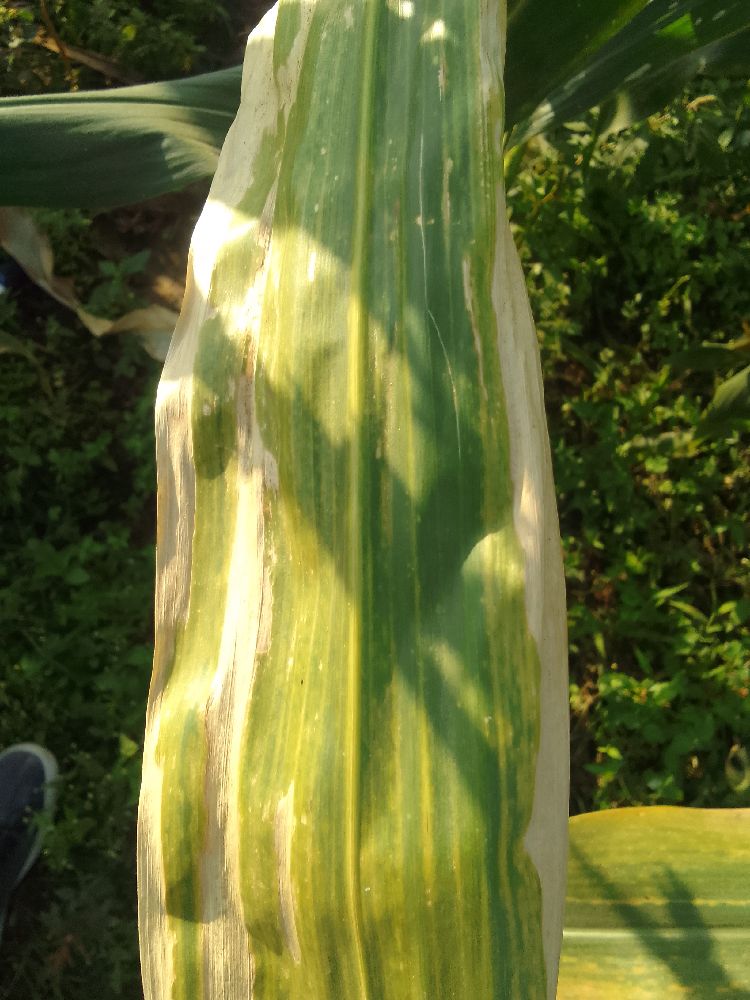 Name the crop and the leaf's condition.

maize, maize lethal necrosis
